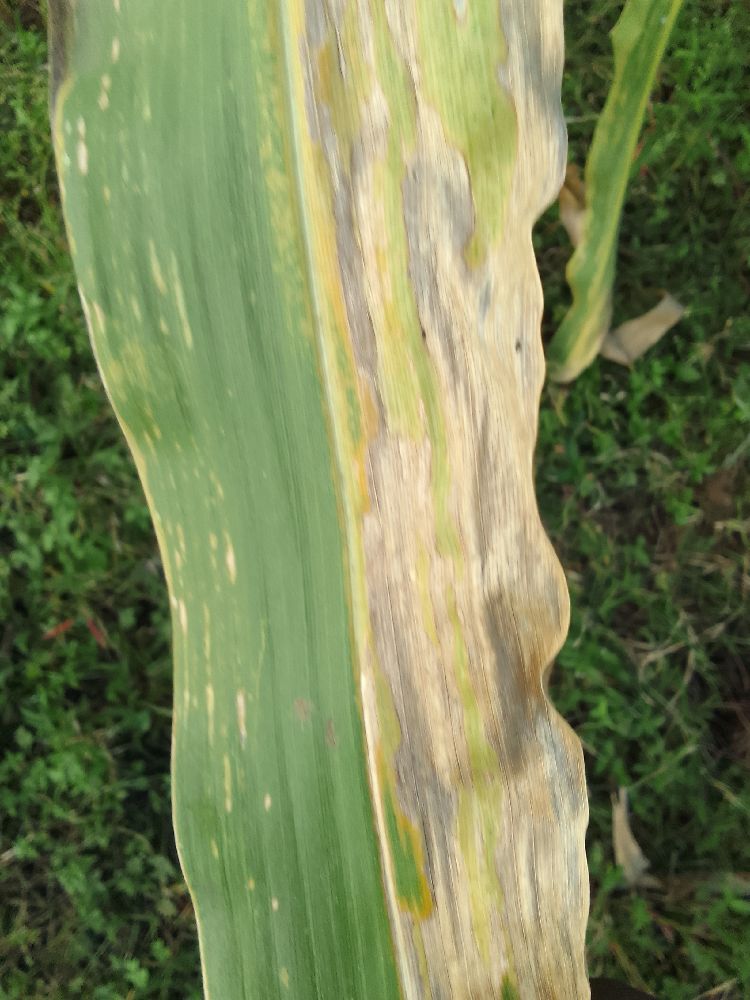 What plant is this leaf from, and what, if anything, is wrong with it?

maize, maize lethal necrosis
